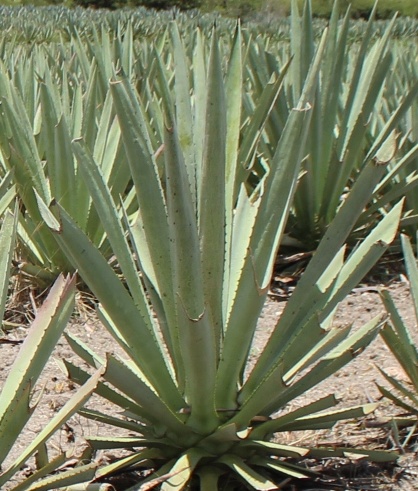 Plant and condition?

agave, spotted
